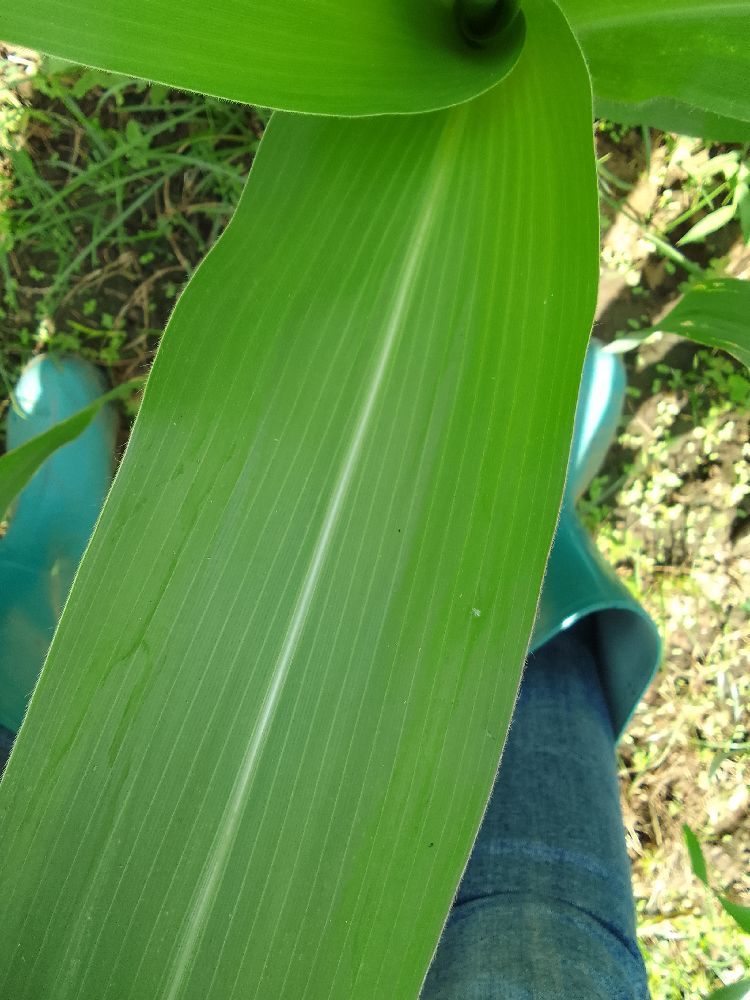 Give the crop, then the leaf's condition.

maize, healthy
